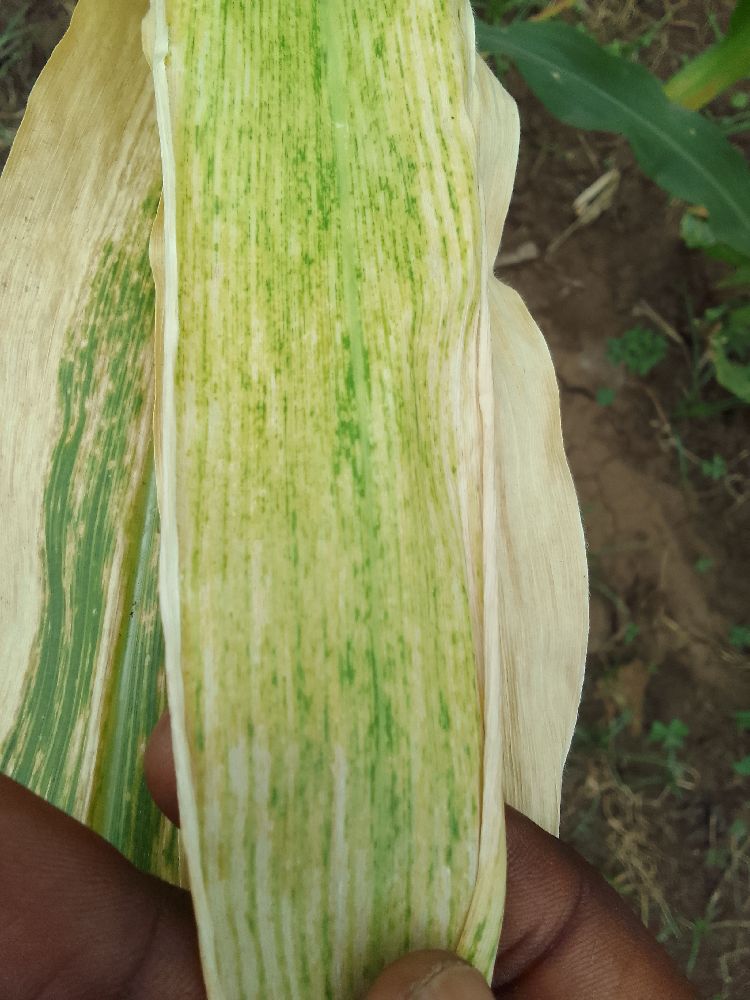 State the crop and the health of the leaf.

maize, maize lethal necrosis
